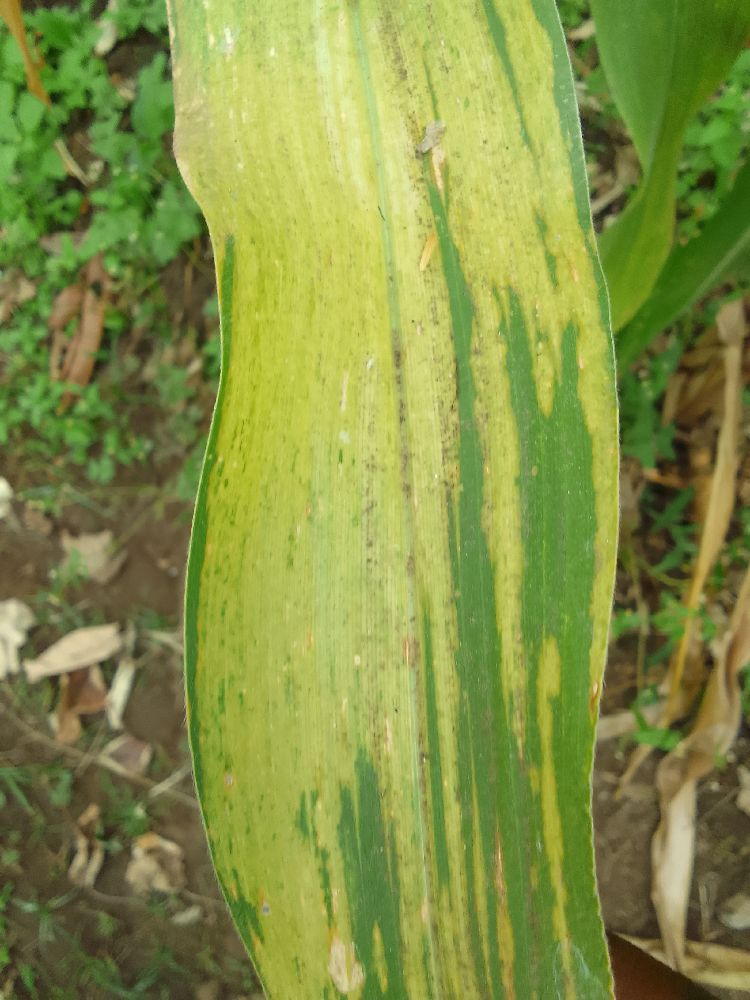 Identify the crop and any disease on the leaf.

maize, maize lethal necrosis
